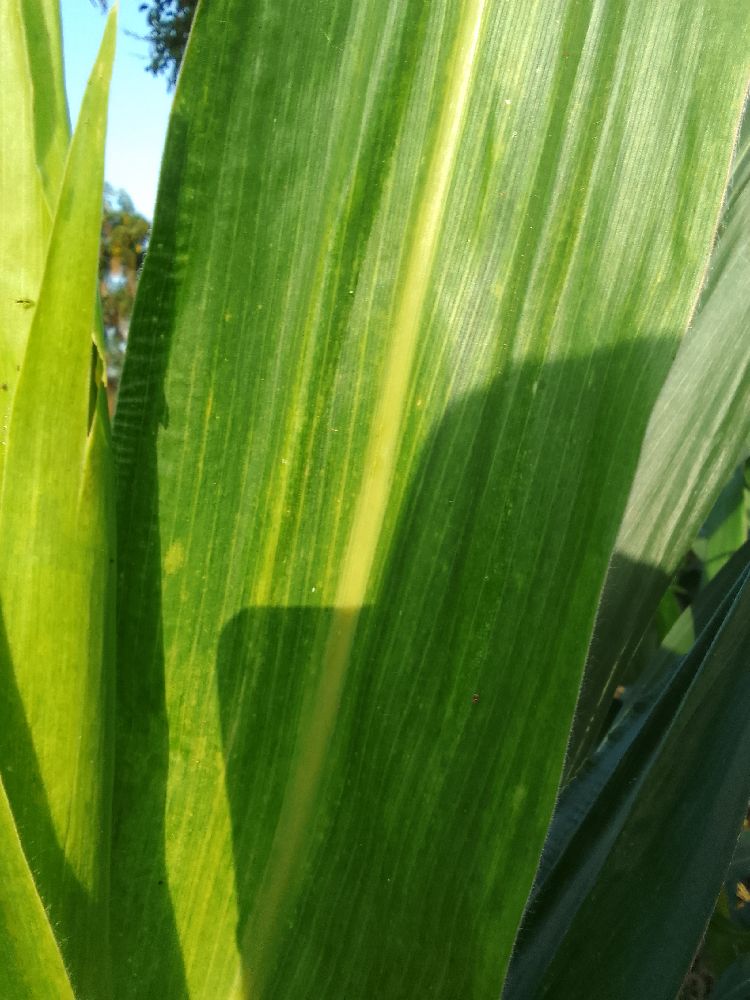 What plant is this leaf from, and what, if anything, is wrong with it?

maize, maize lethal necrosis
